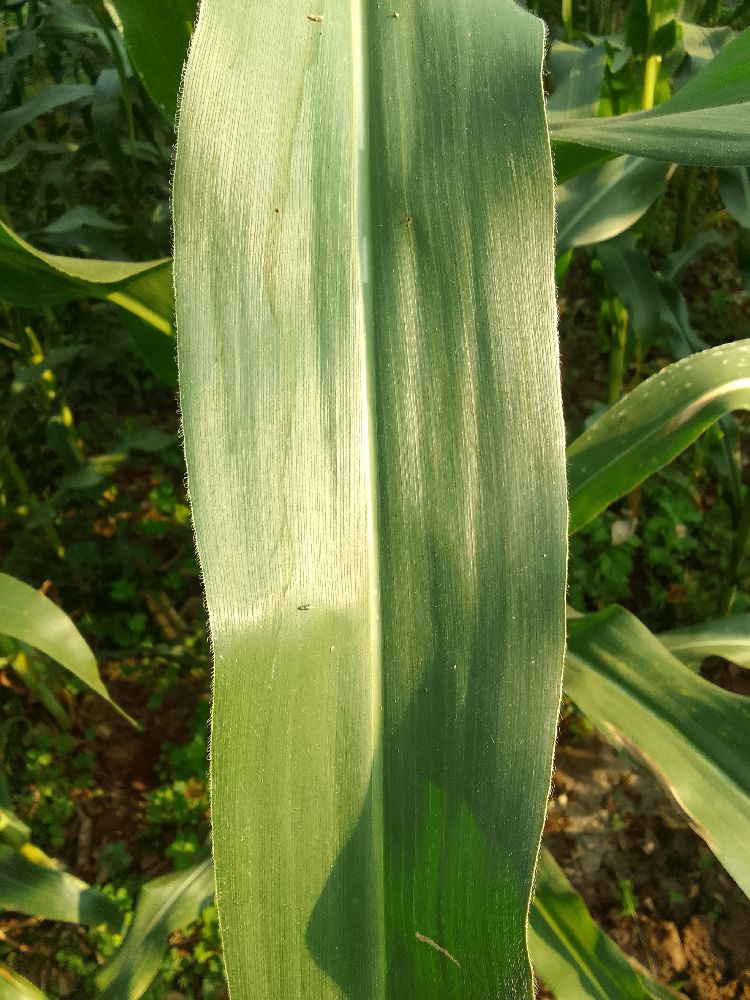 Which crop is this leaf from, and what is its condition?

maize, healthy
